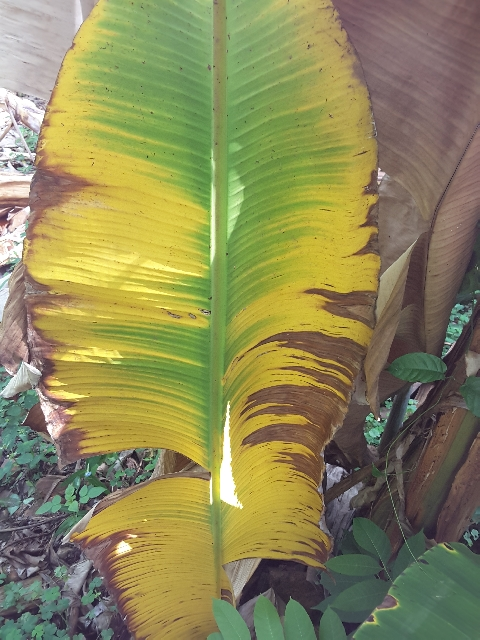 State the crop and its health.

banana, fusarium wilt race 1
